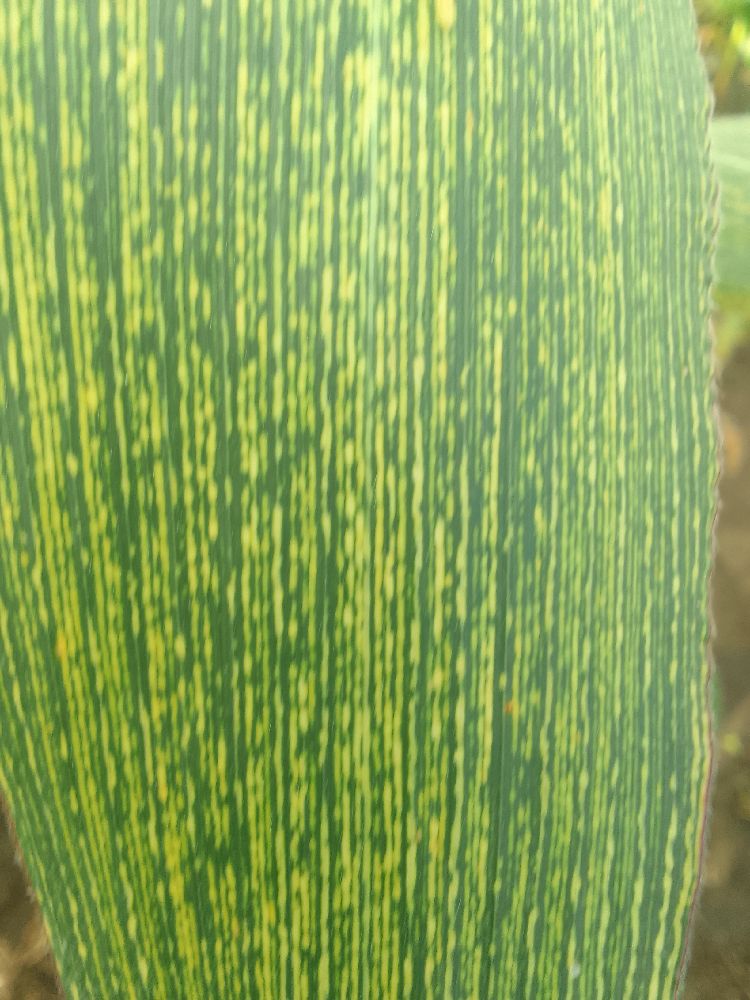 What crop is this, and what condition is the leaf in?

maize, maize streak virus
